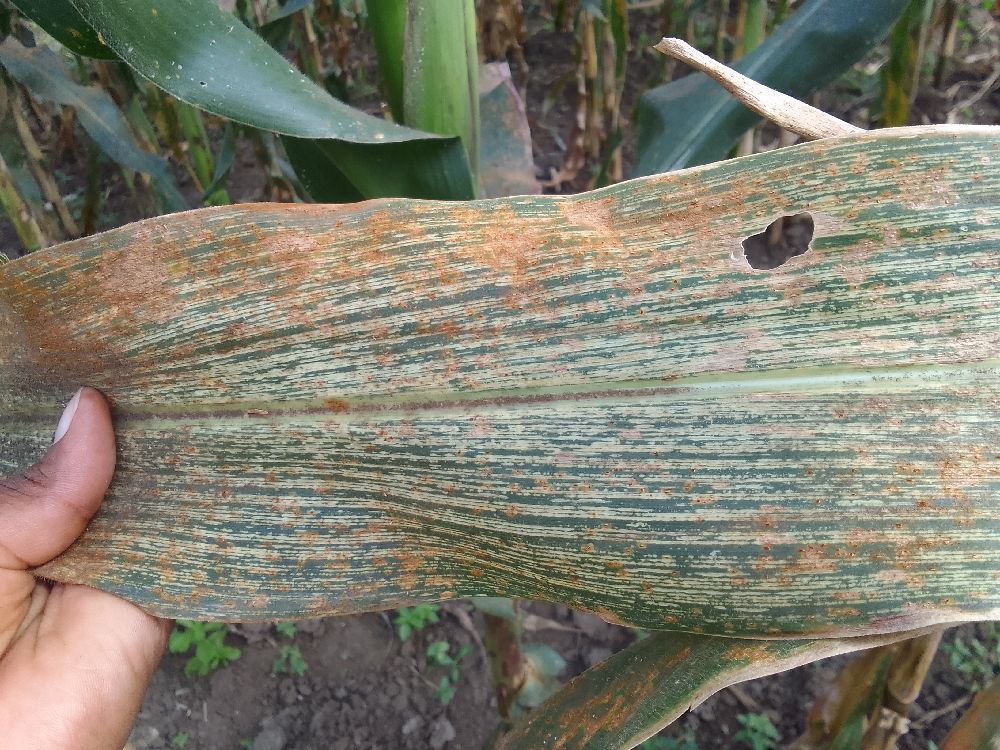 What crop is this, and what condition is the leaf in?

maize, maize streak virus
